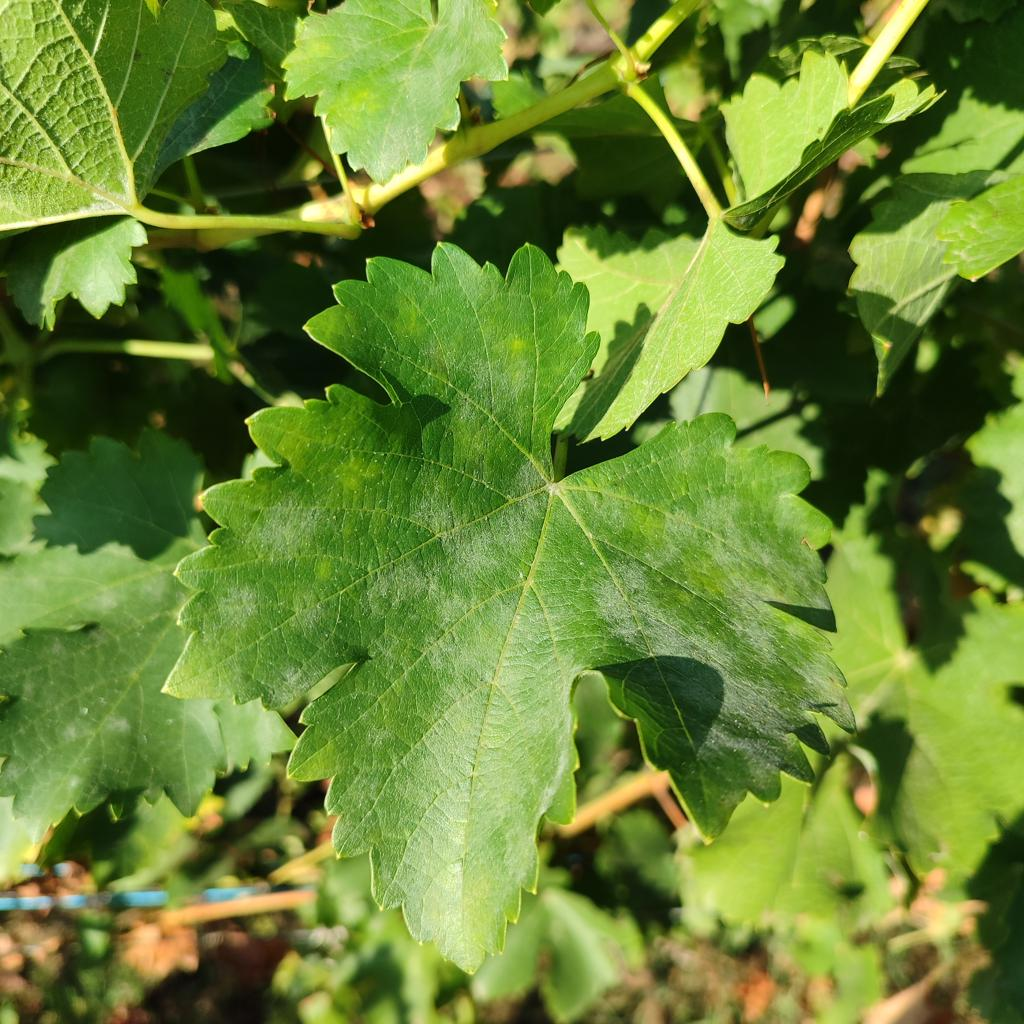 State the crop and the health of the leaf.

grapevine, powdery mildew
